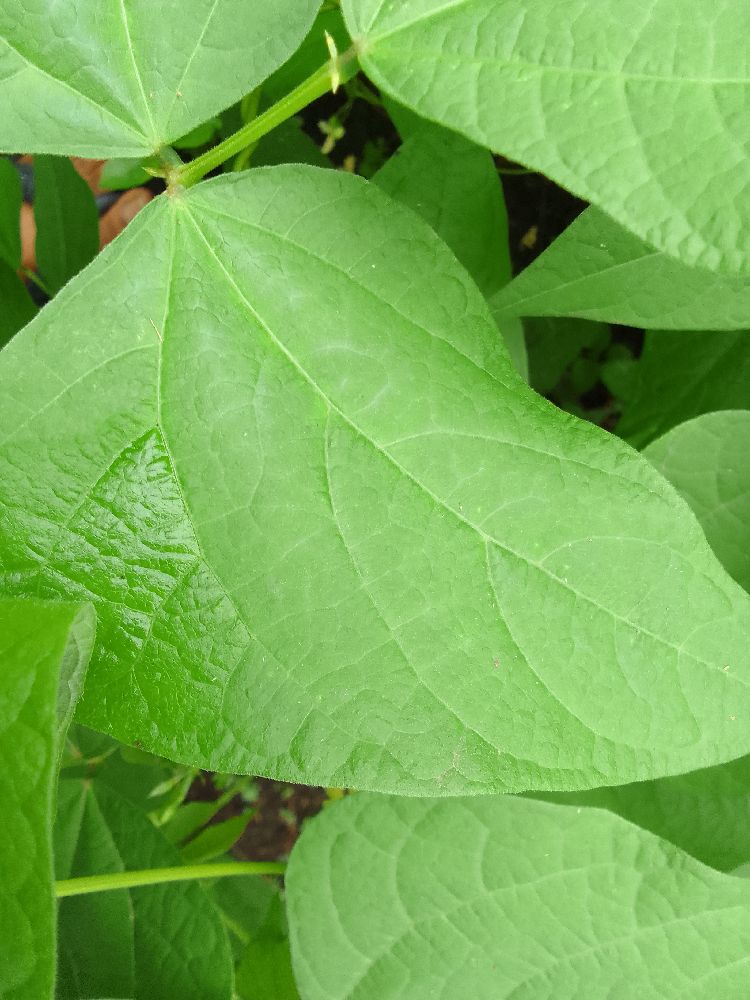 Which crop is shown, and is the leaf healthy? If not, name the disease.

common bean, healthy
